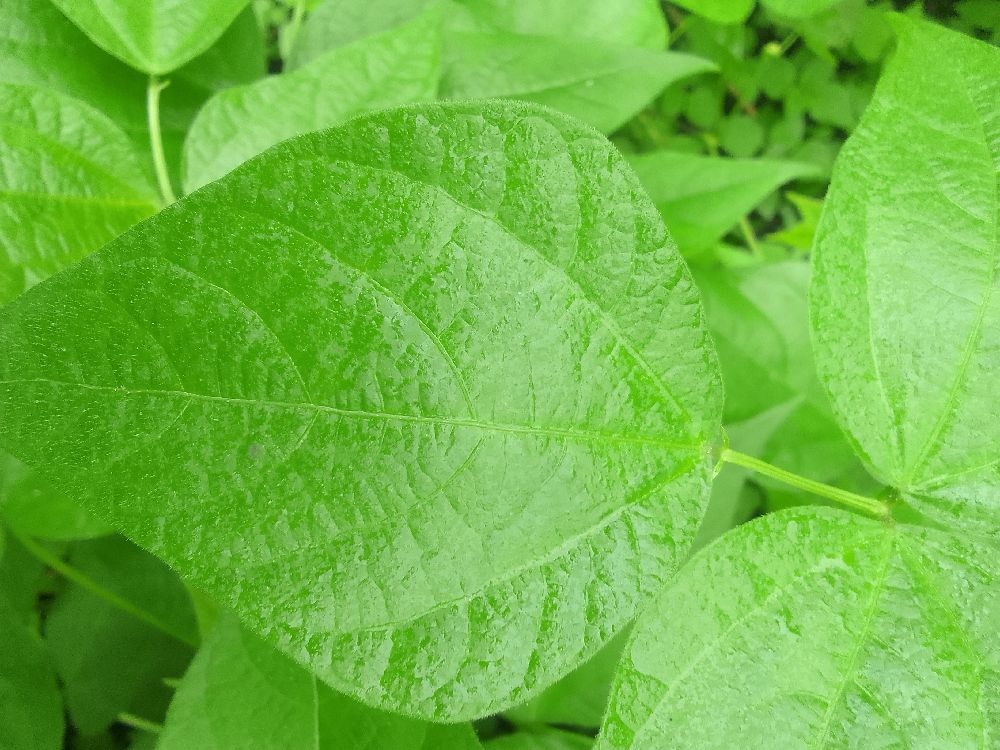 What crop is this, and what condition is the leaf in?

common bean, healthy
